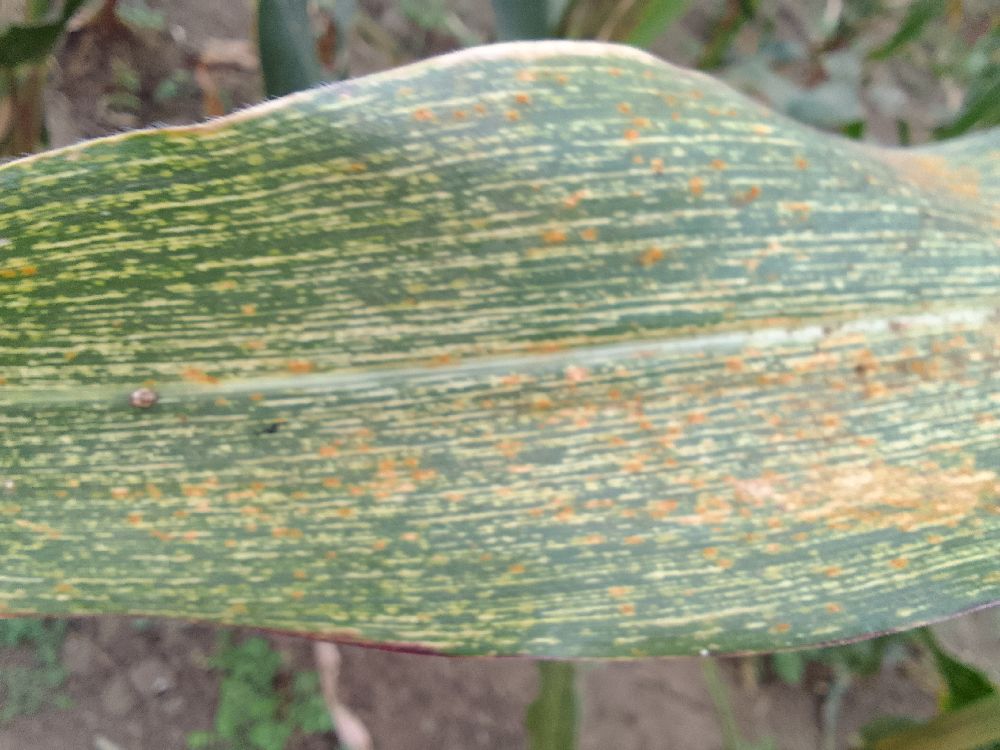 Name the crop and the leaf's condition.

maize, maize streak virus
